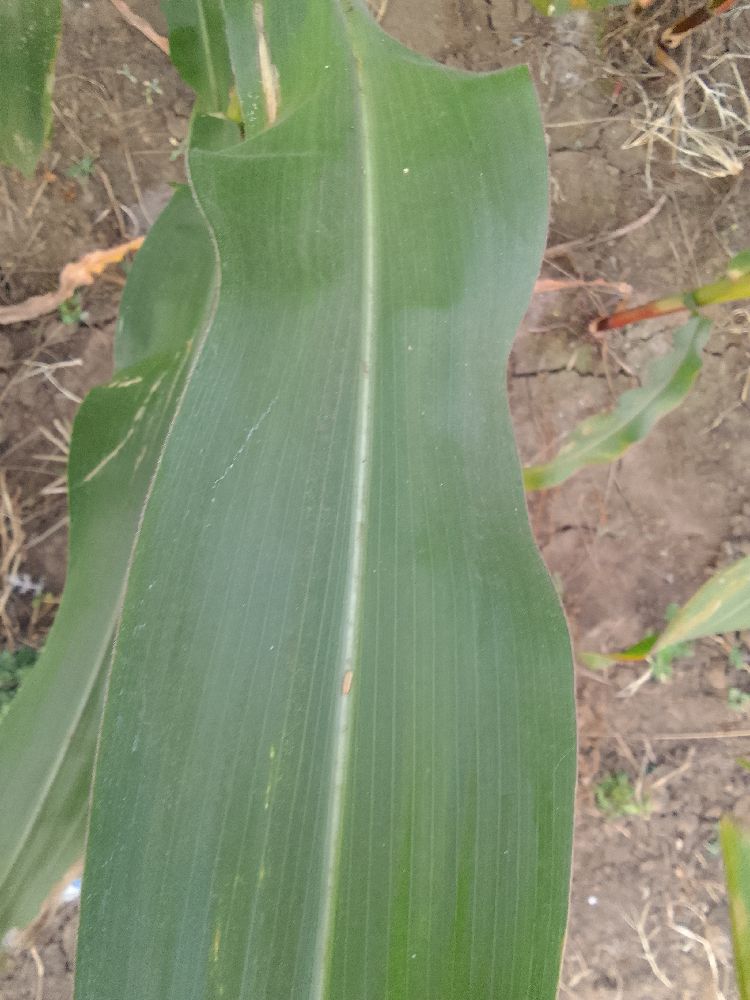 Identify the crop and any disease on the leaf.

maize, healthy
